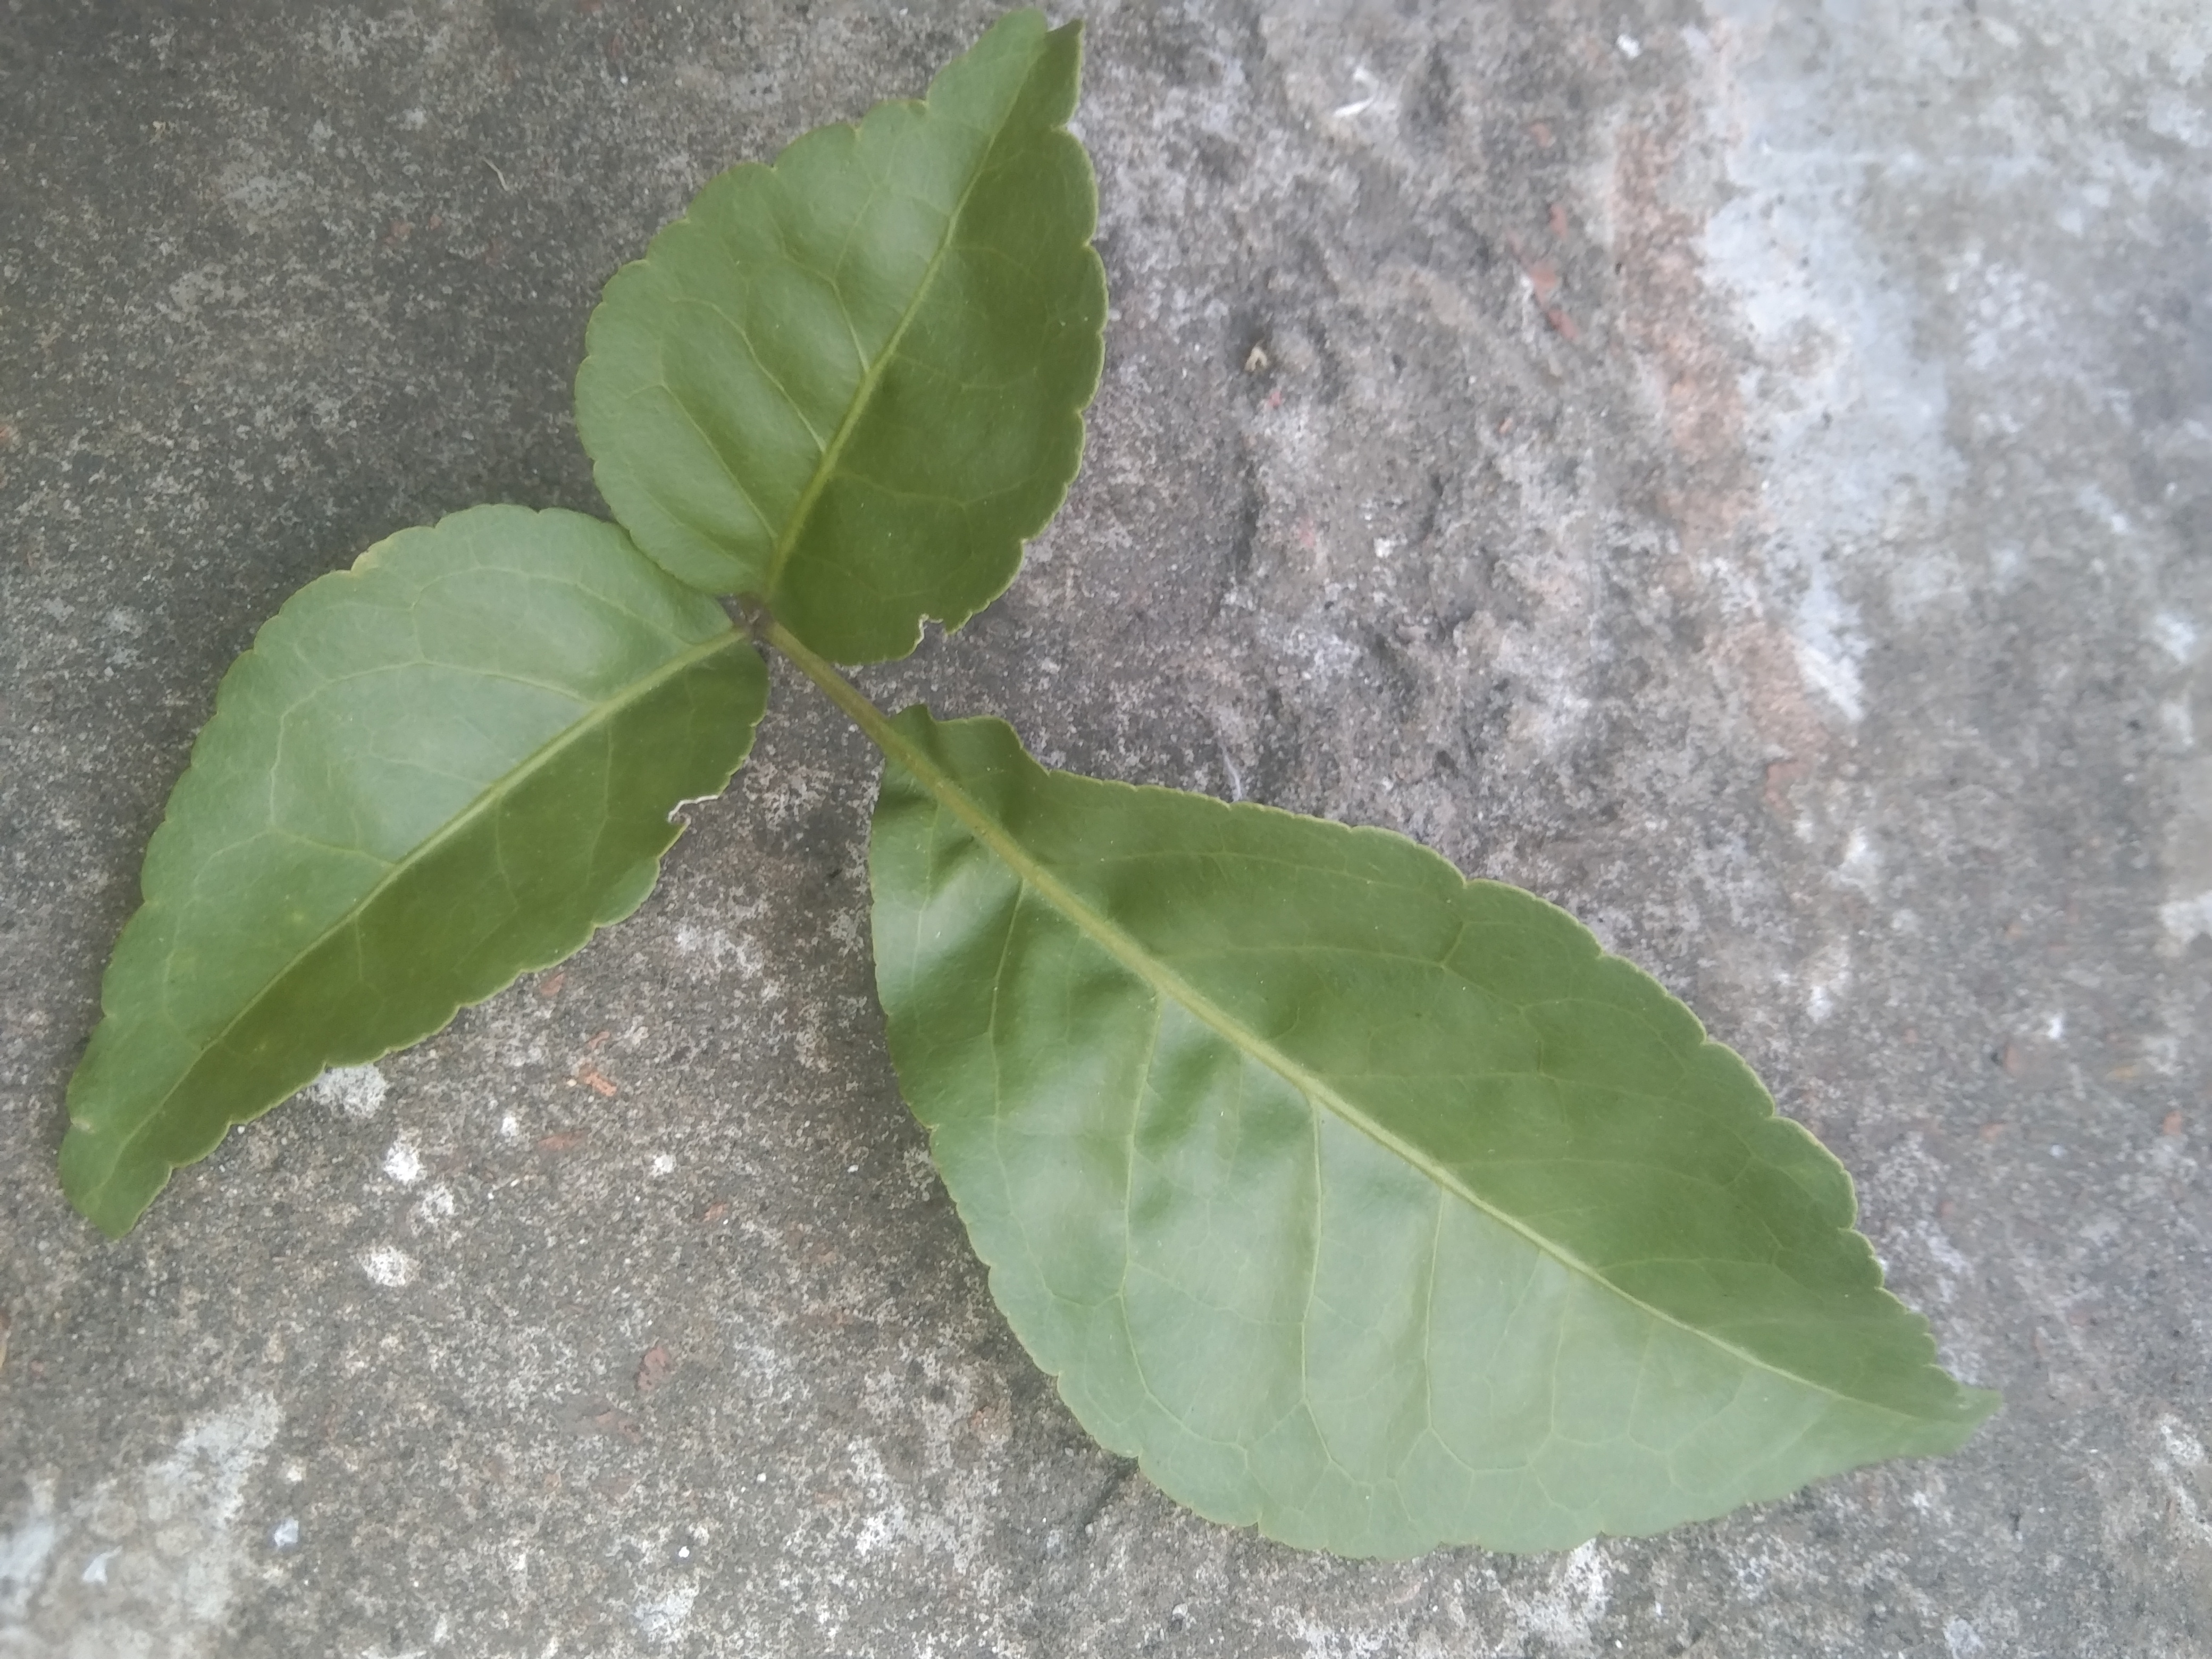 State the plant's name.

wood apple
